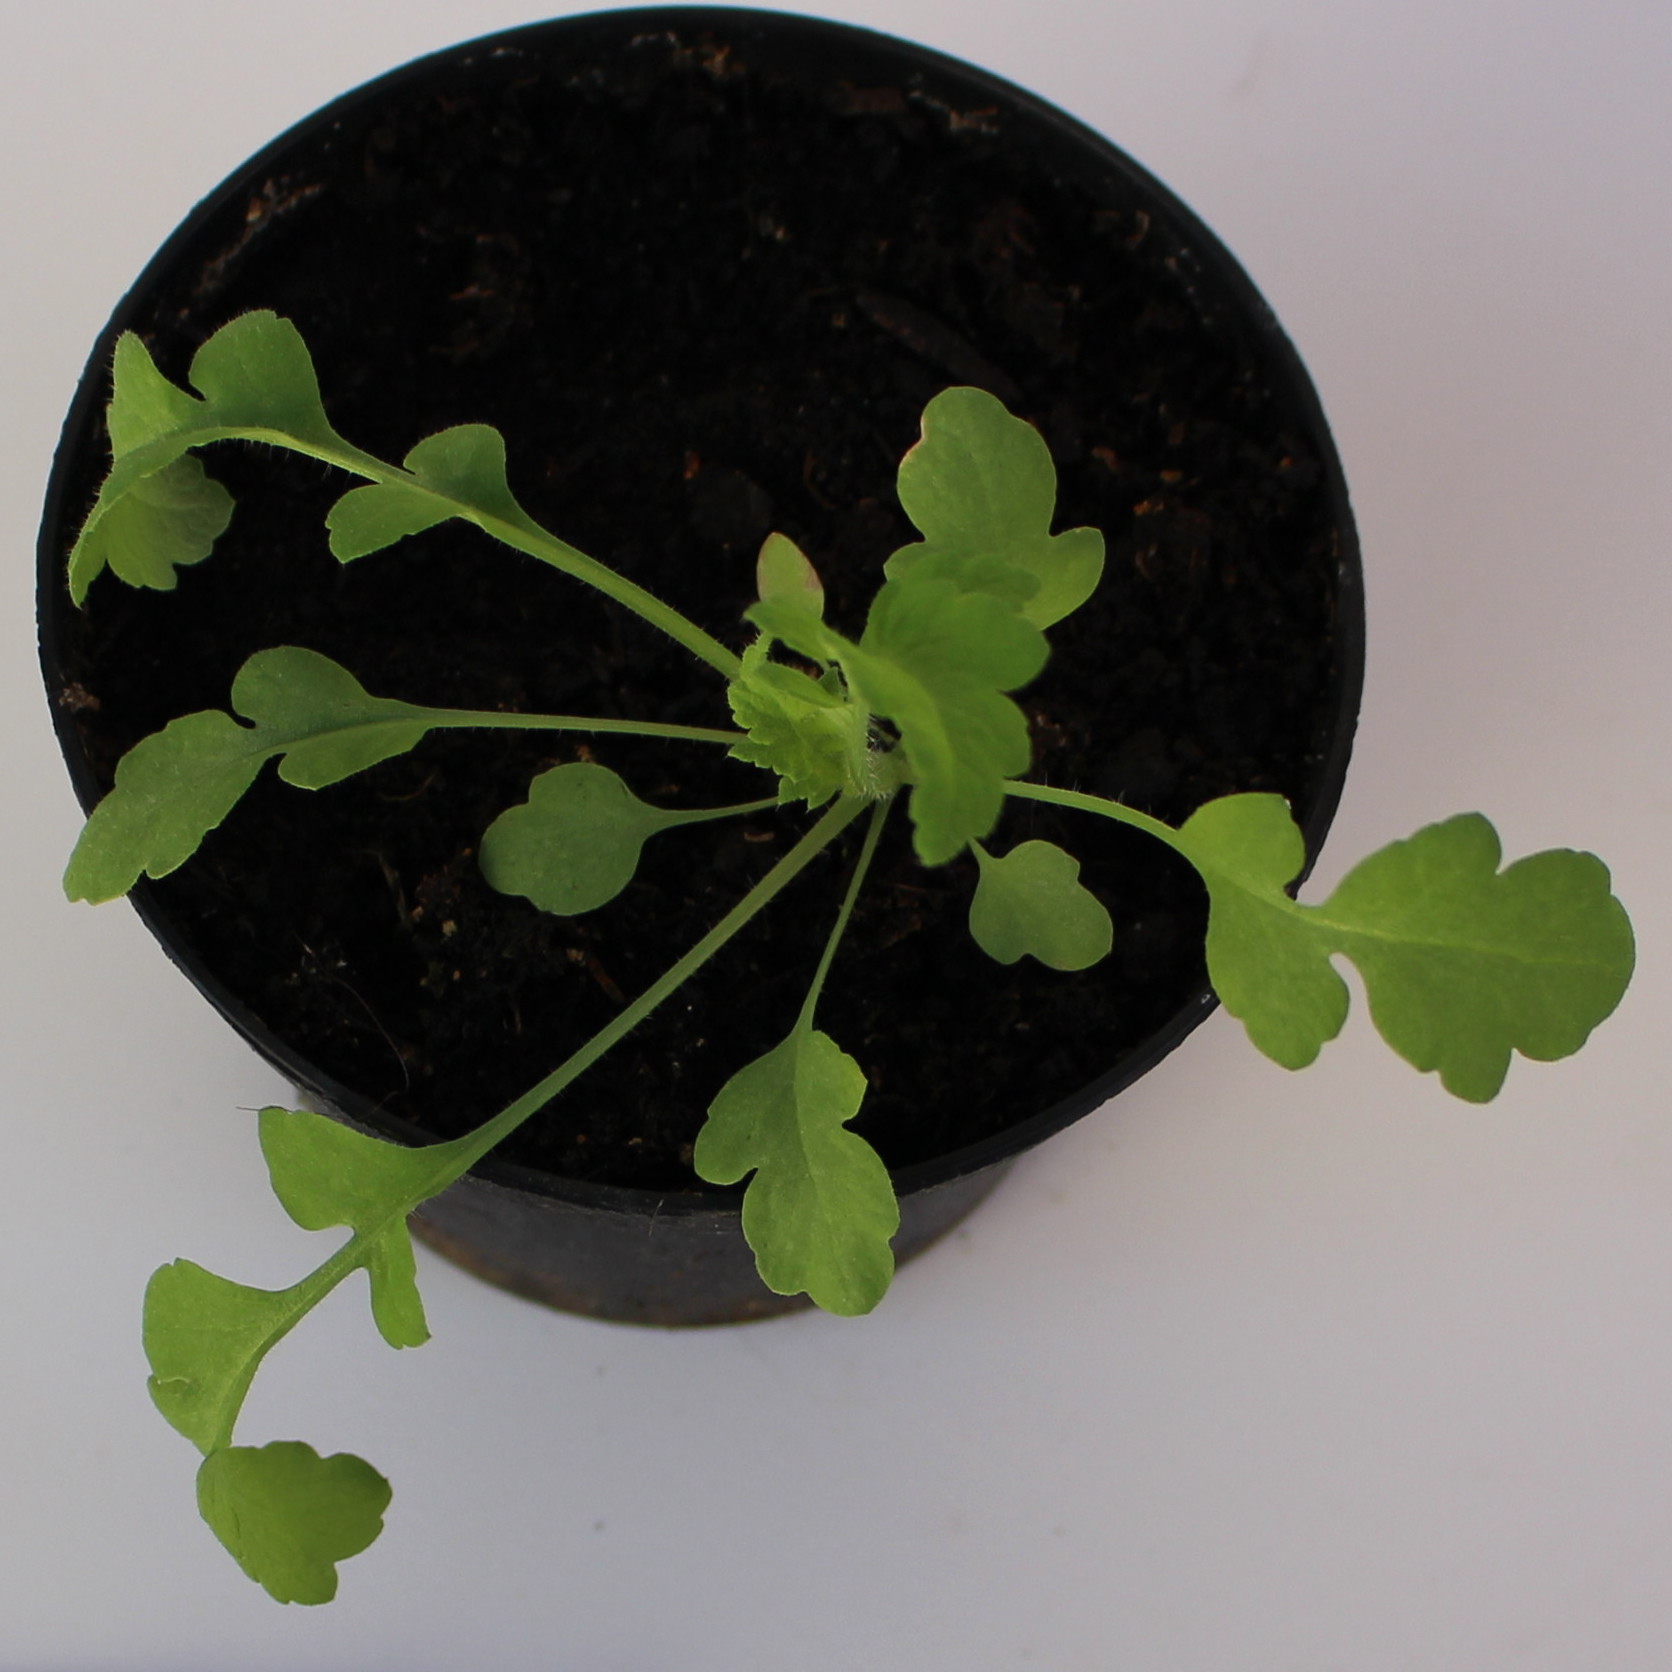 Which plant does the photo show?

Papaver rhoeas
